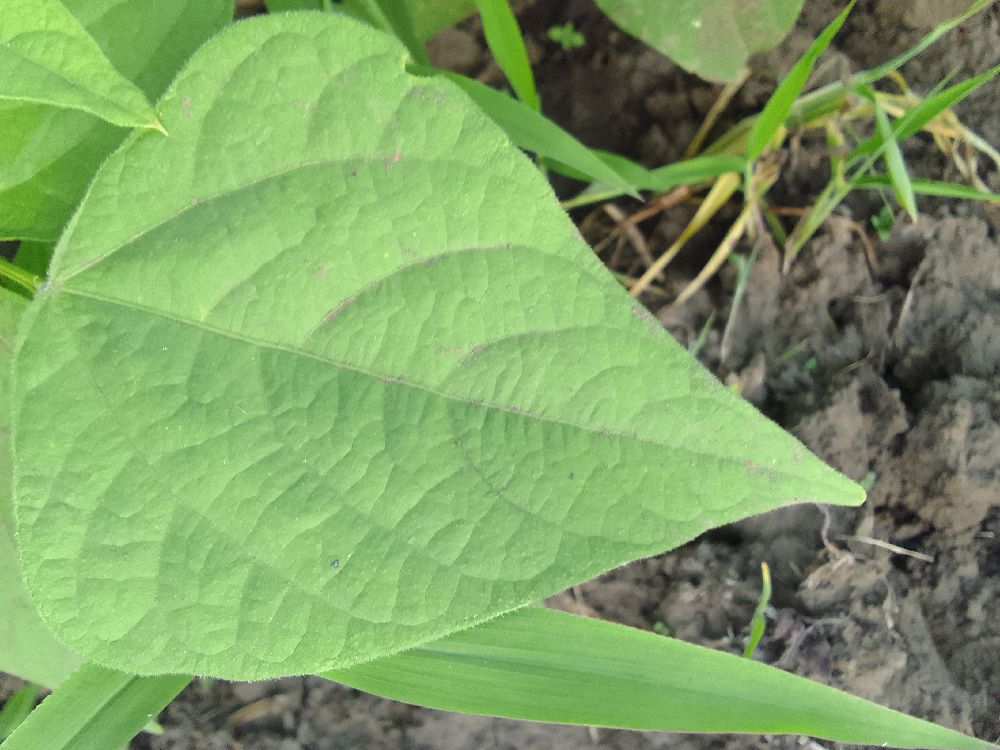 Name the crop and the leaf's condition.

common bean, healthy
